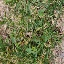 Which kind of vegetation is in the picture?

unstructured weed
